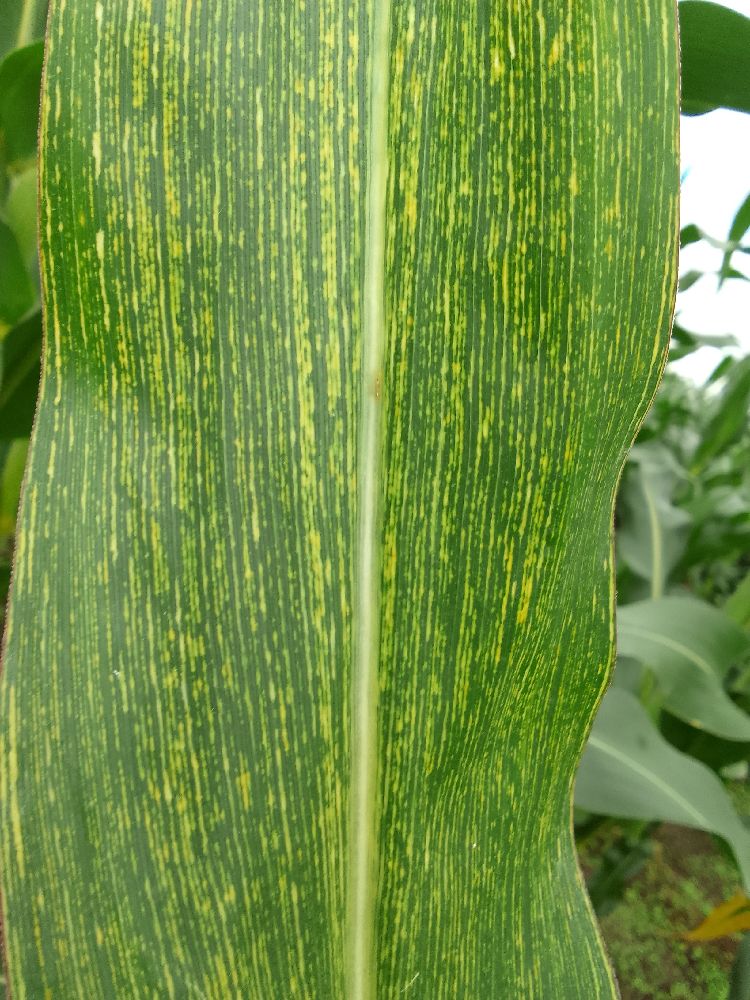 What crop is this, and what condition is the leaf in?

maize, maize streak virus
